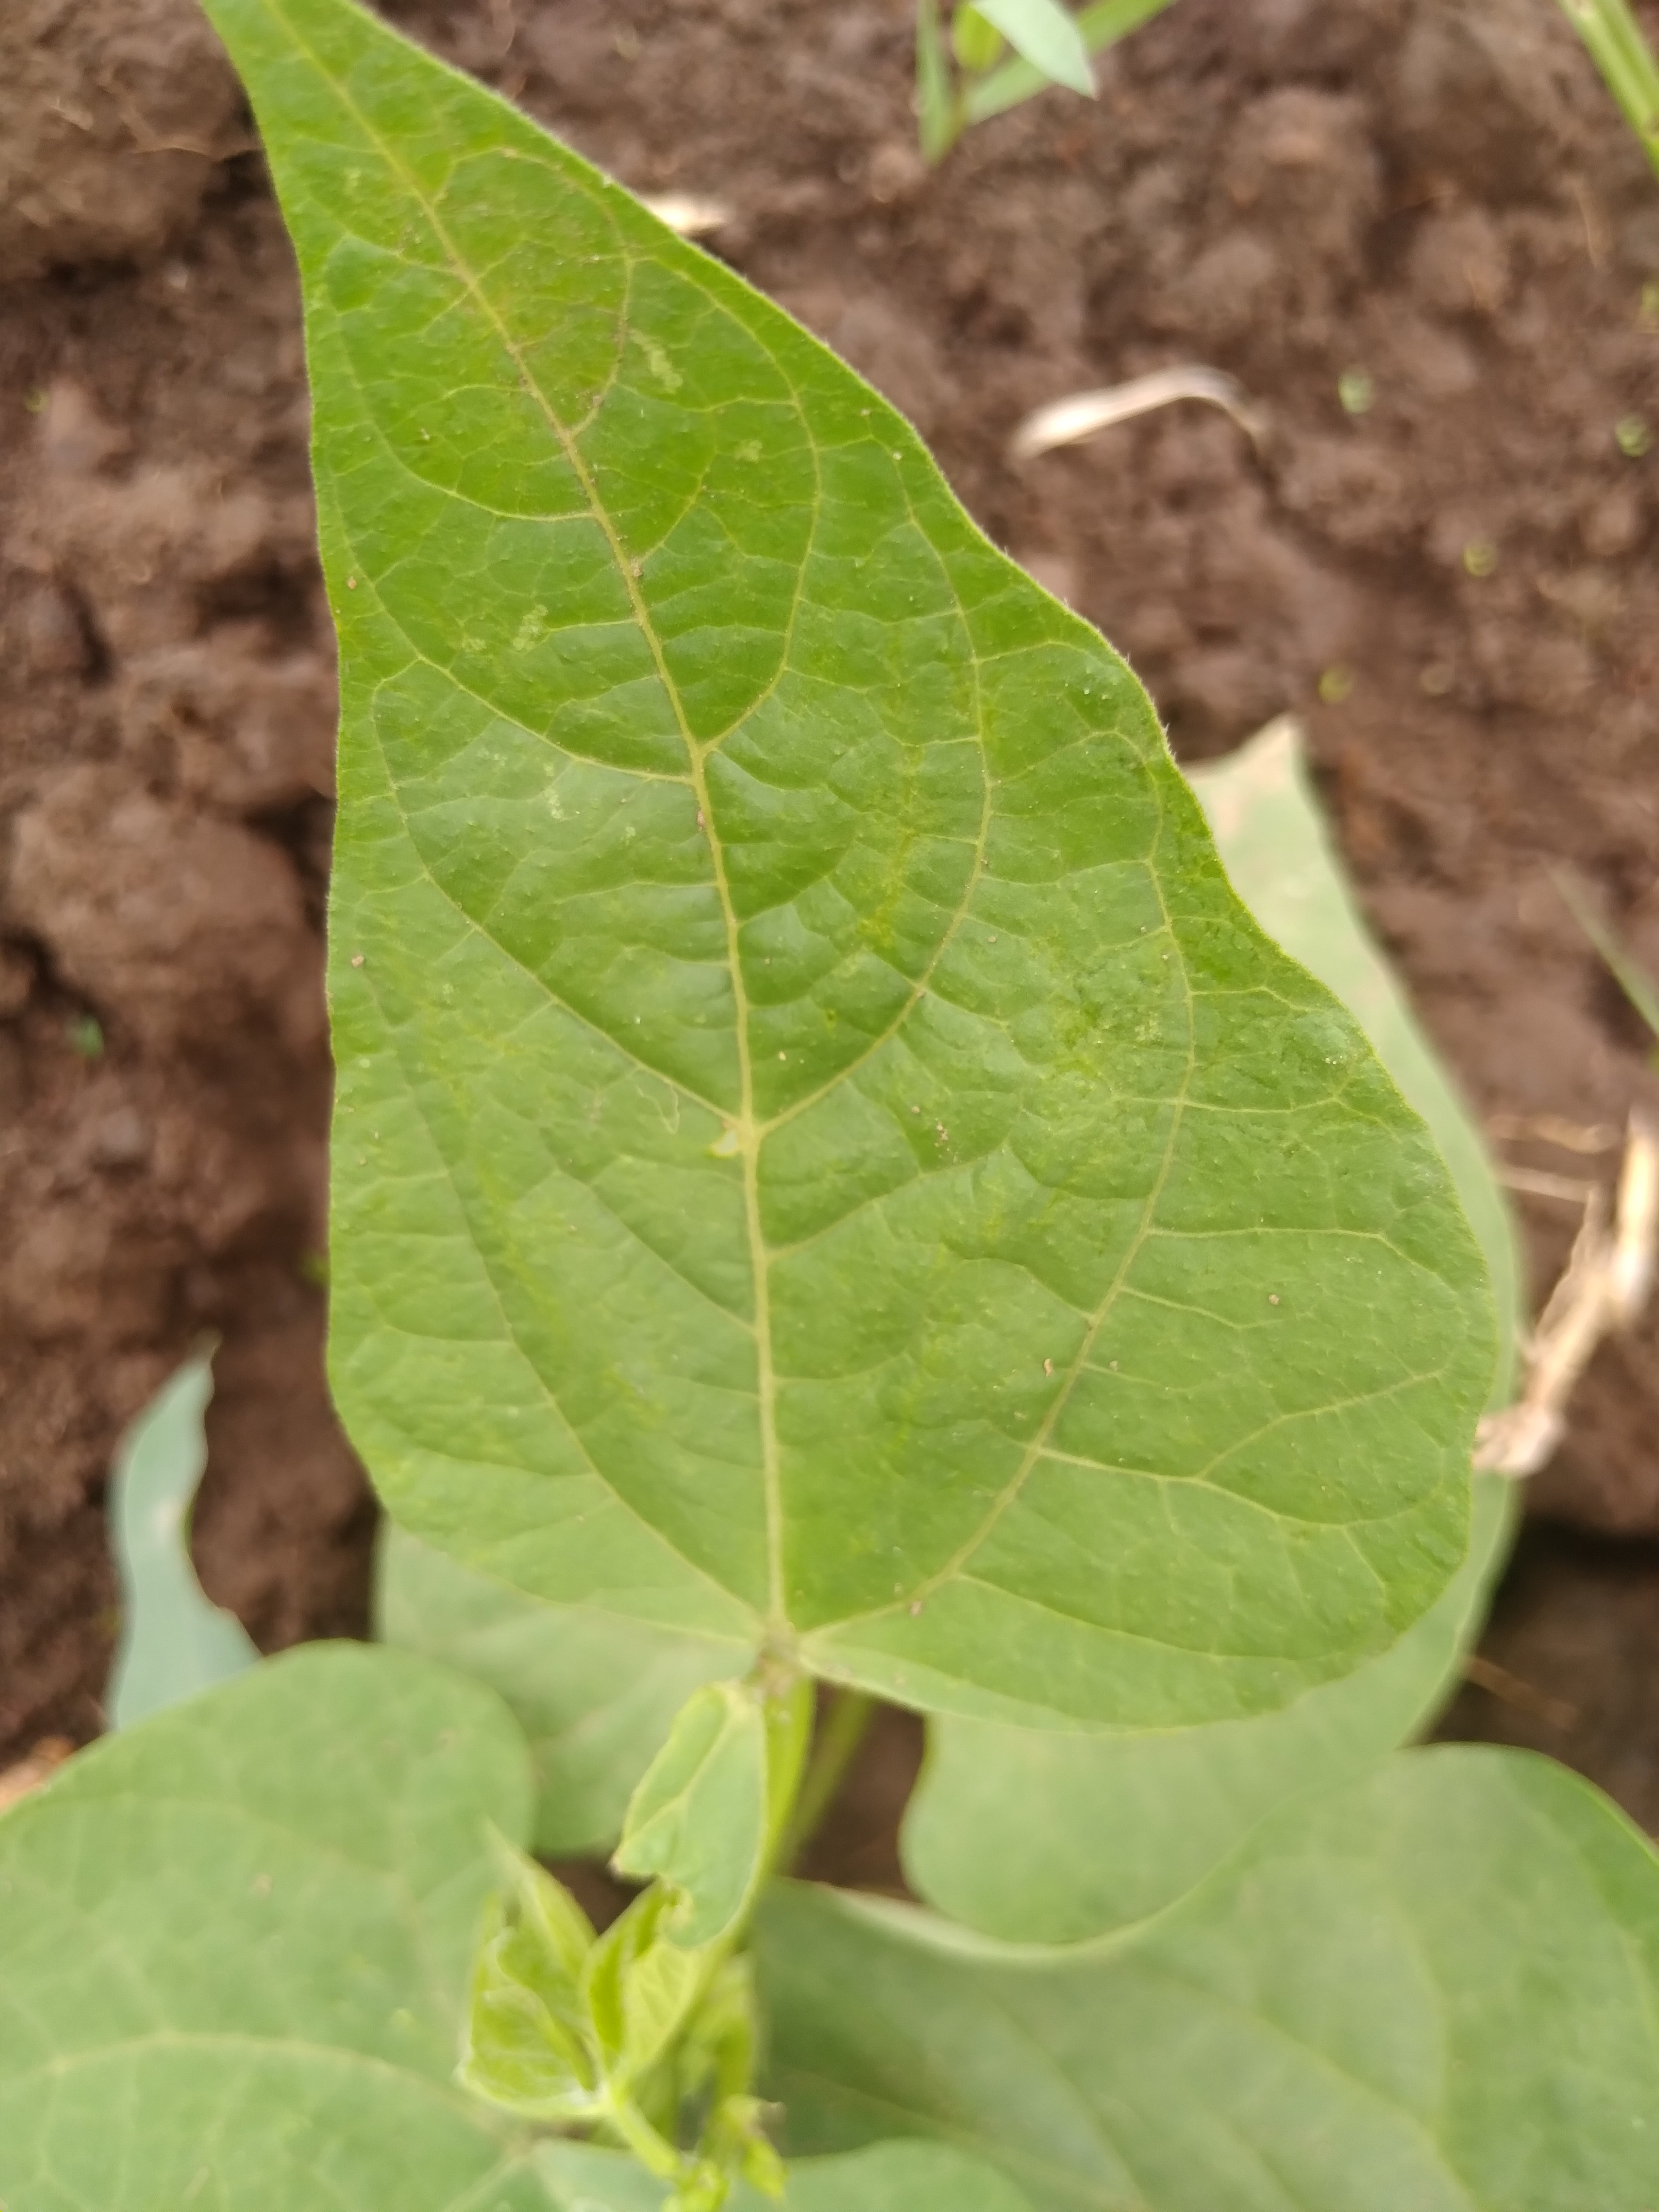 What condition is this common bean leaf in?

healthy
